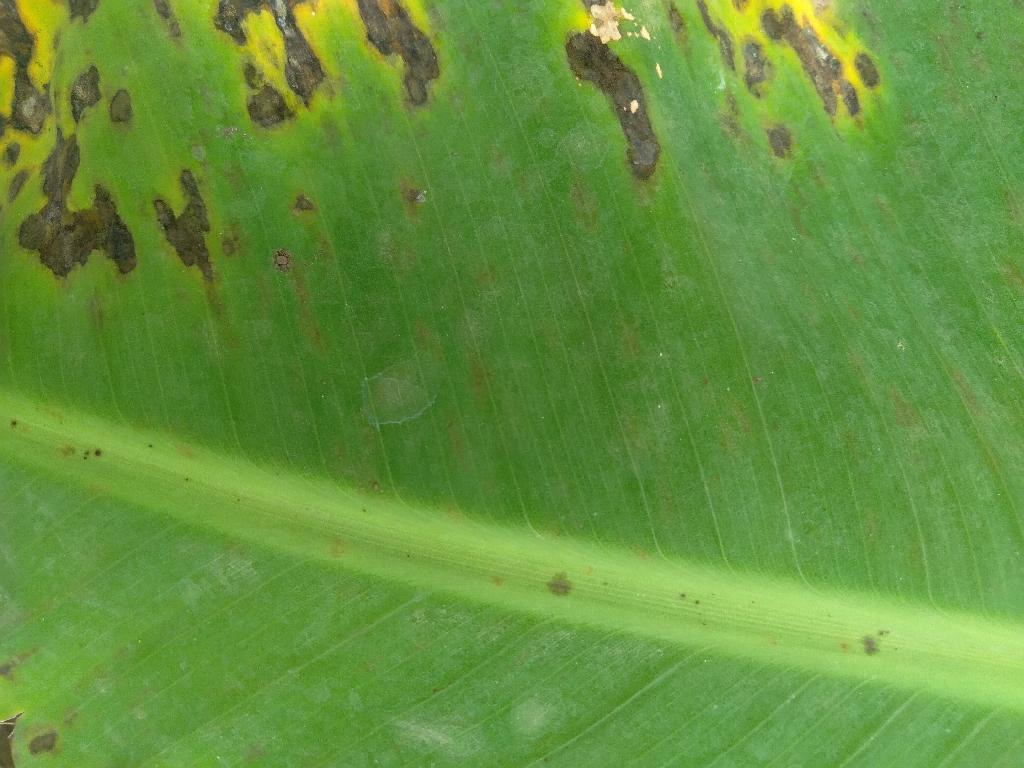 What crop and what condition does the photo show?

banana, black sigatoka
